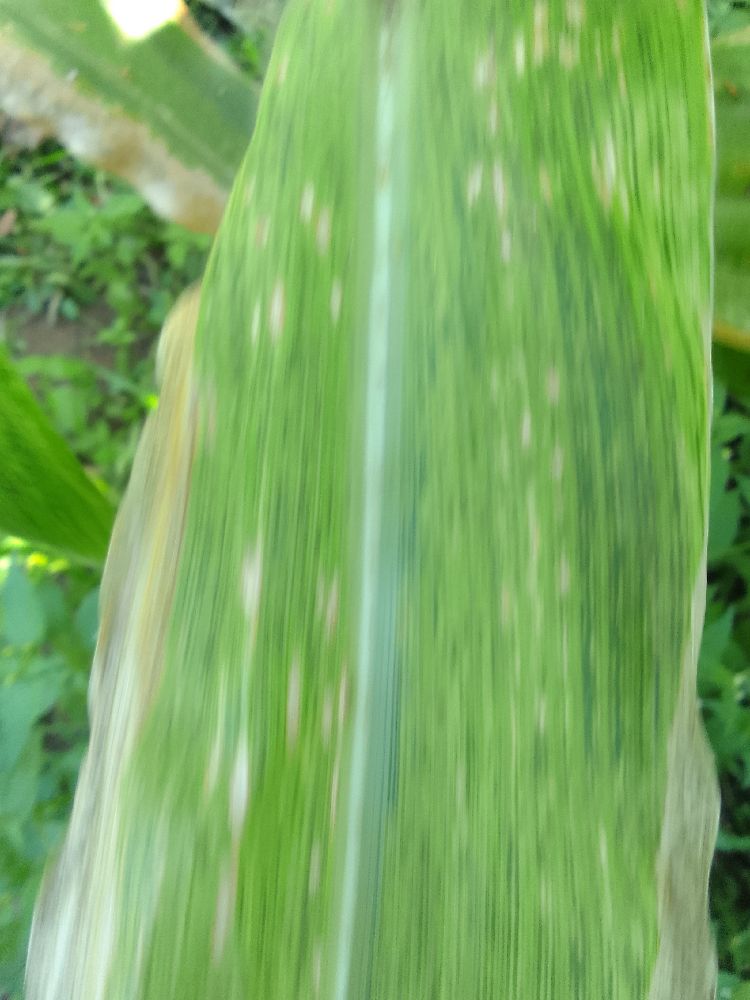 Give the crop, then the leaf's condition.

maize, maize lethal necrosis
